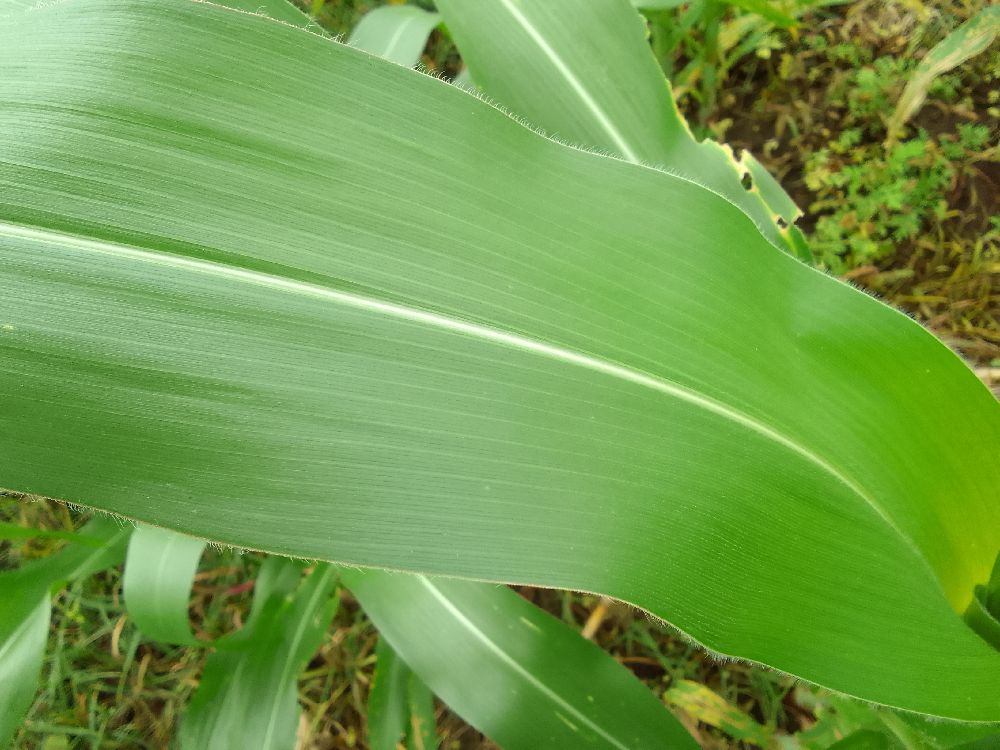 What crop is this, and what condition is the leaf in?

maize, healthy
